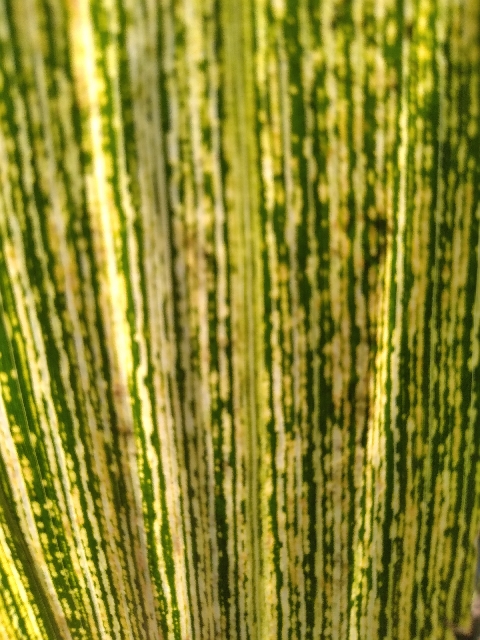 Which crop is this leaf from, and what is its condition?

maize, maize streak virus
